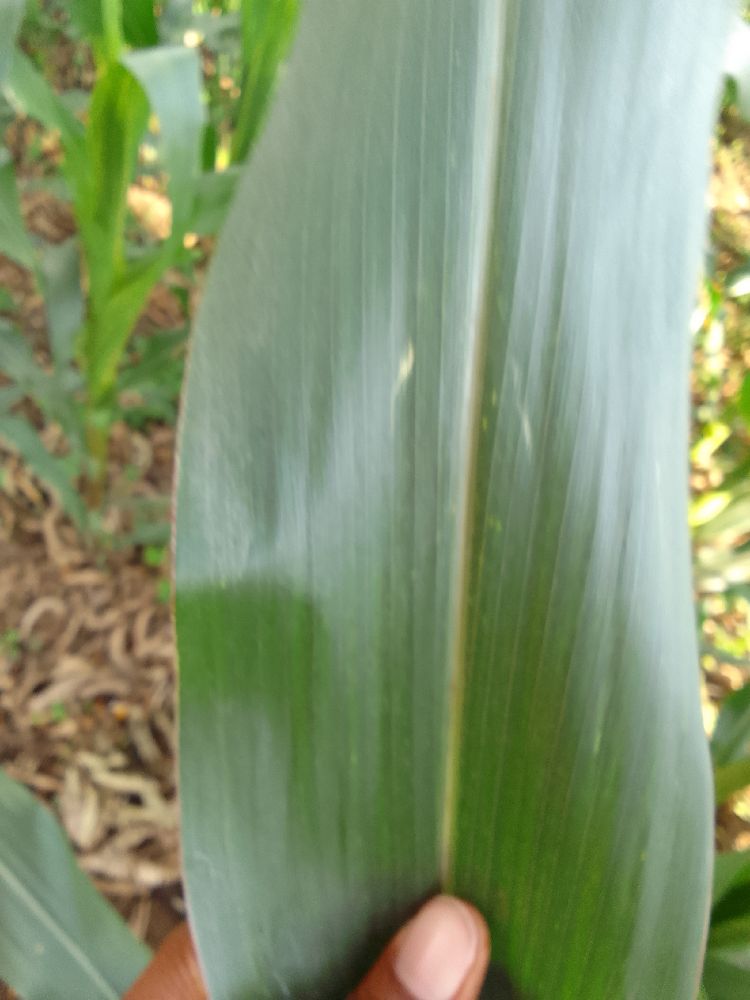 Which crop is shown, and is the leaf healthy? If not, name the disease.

maize, healthy
